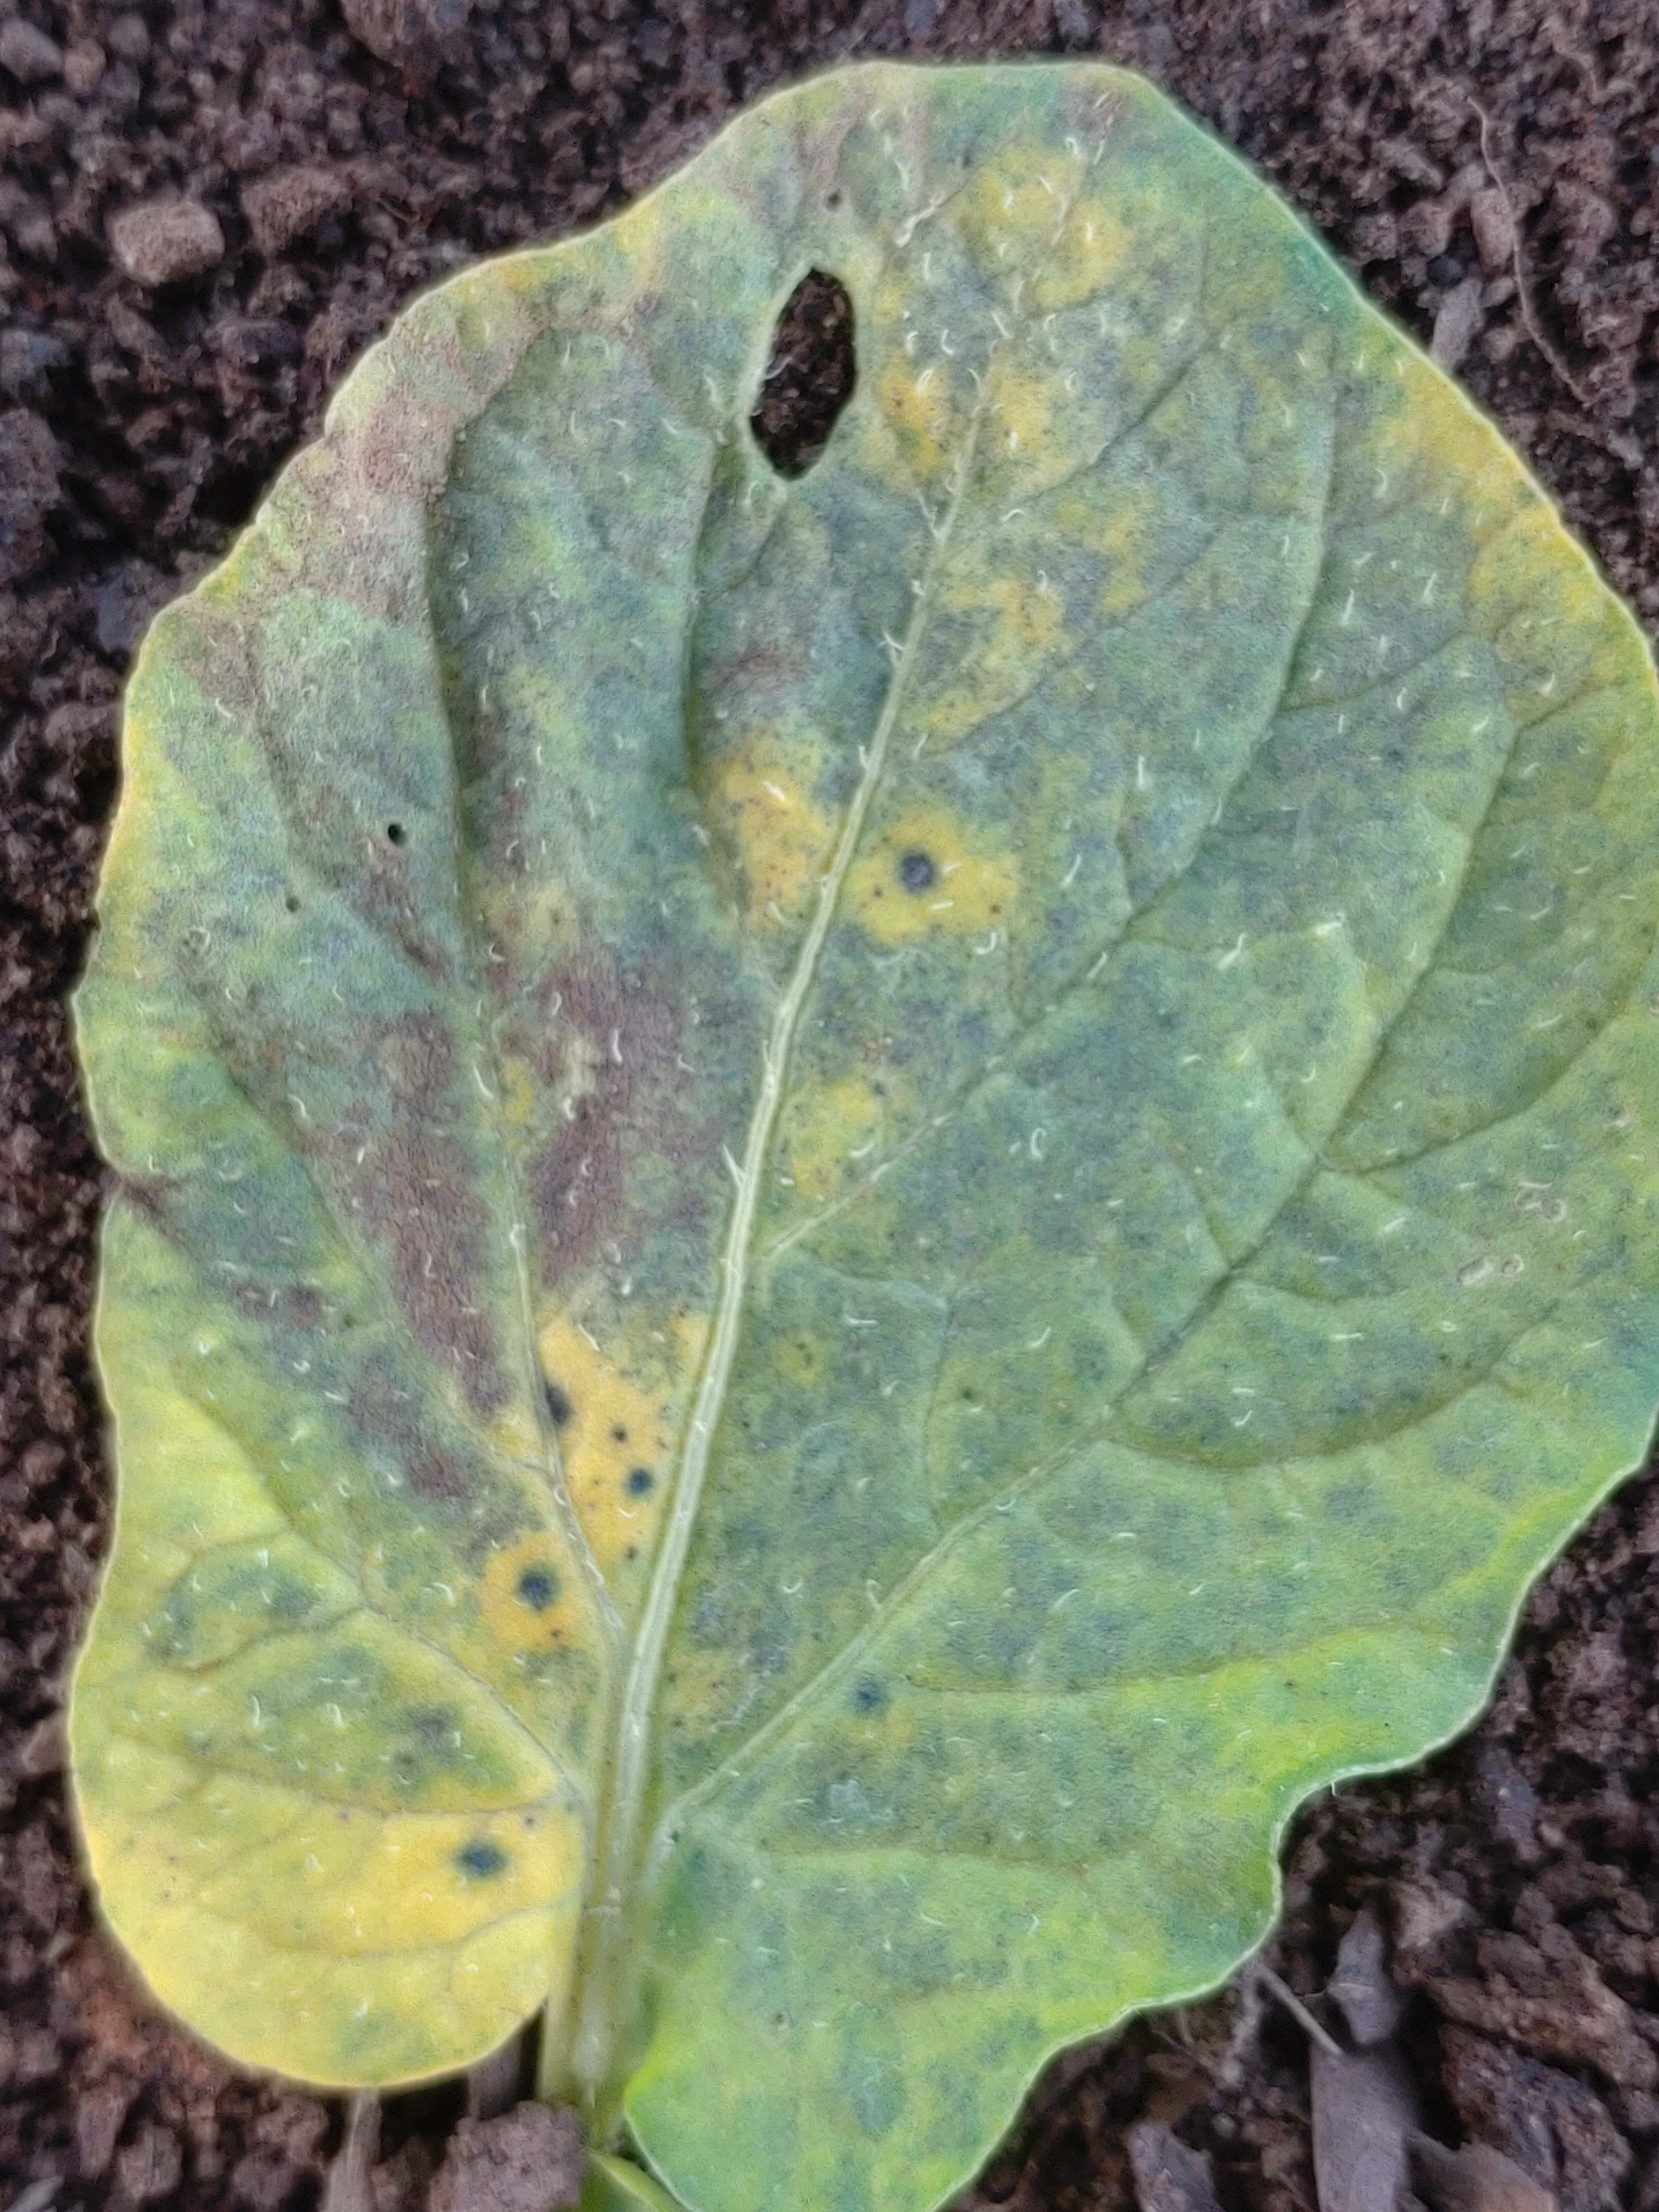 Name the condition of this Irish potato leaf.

late blight
